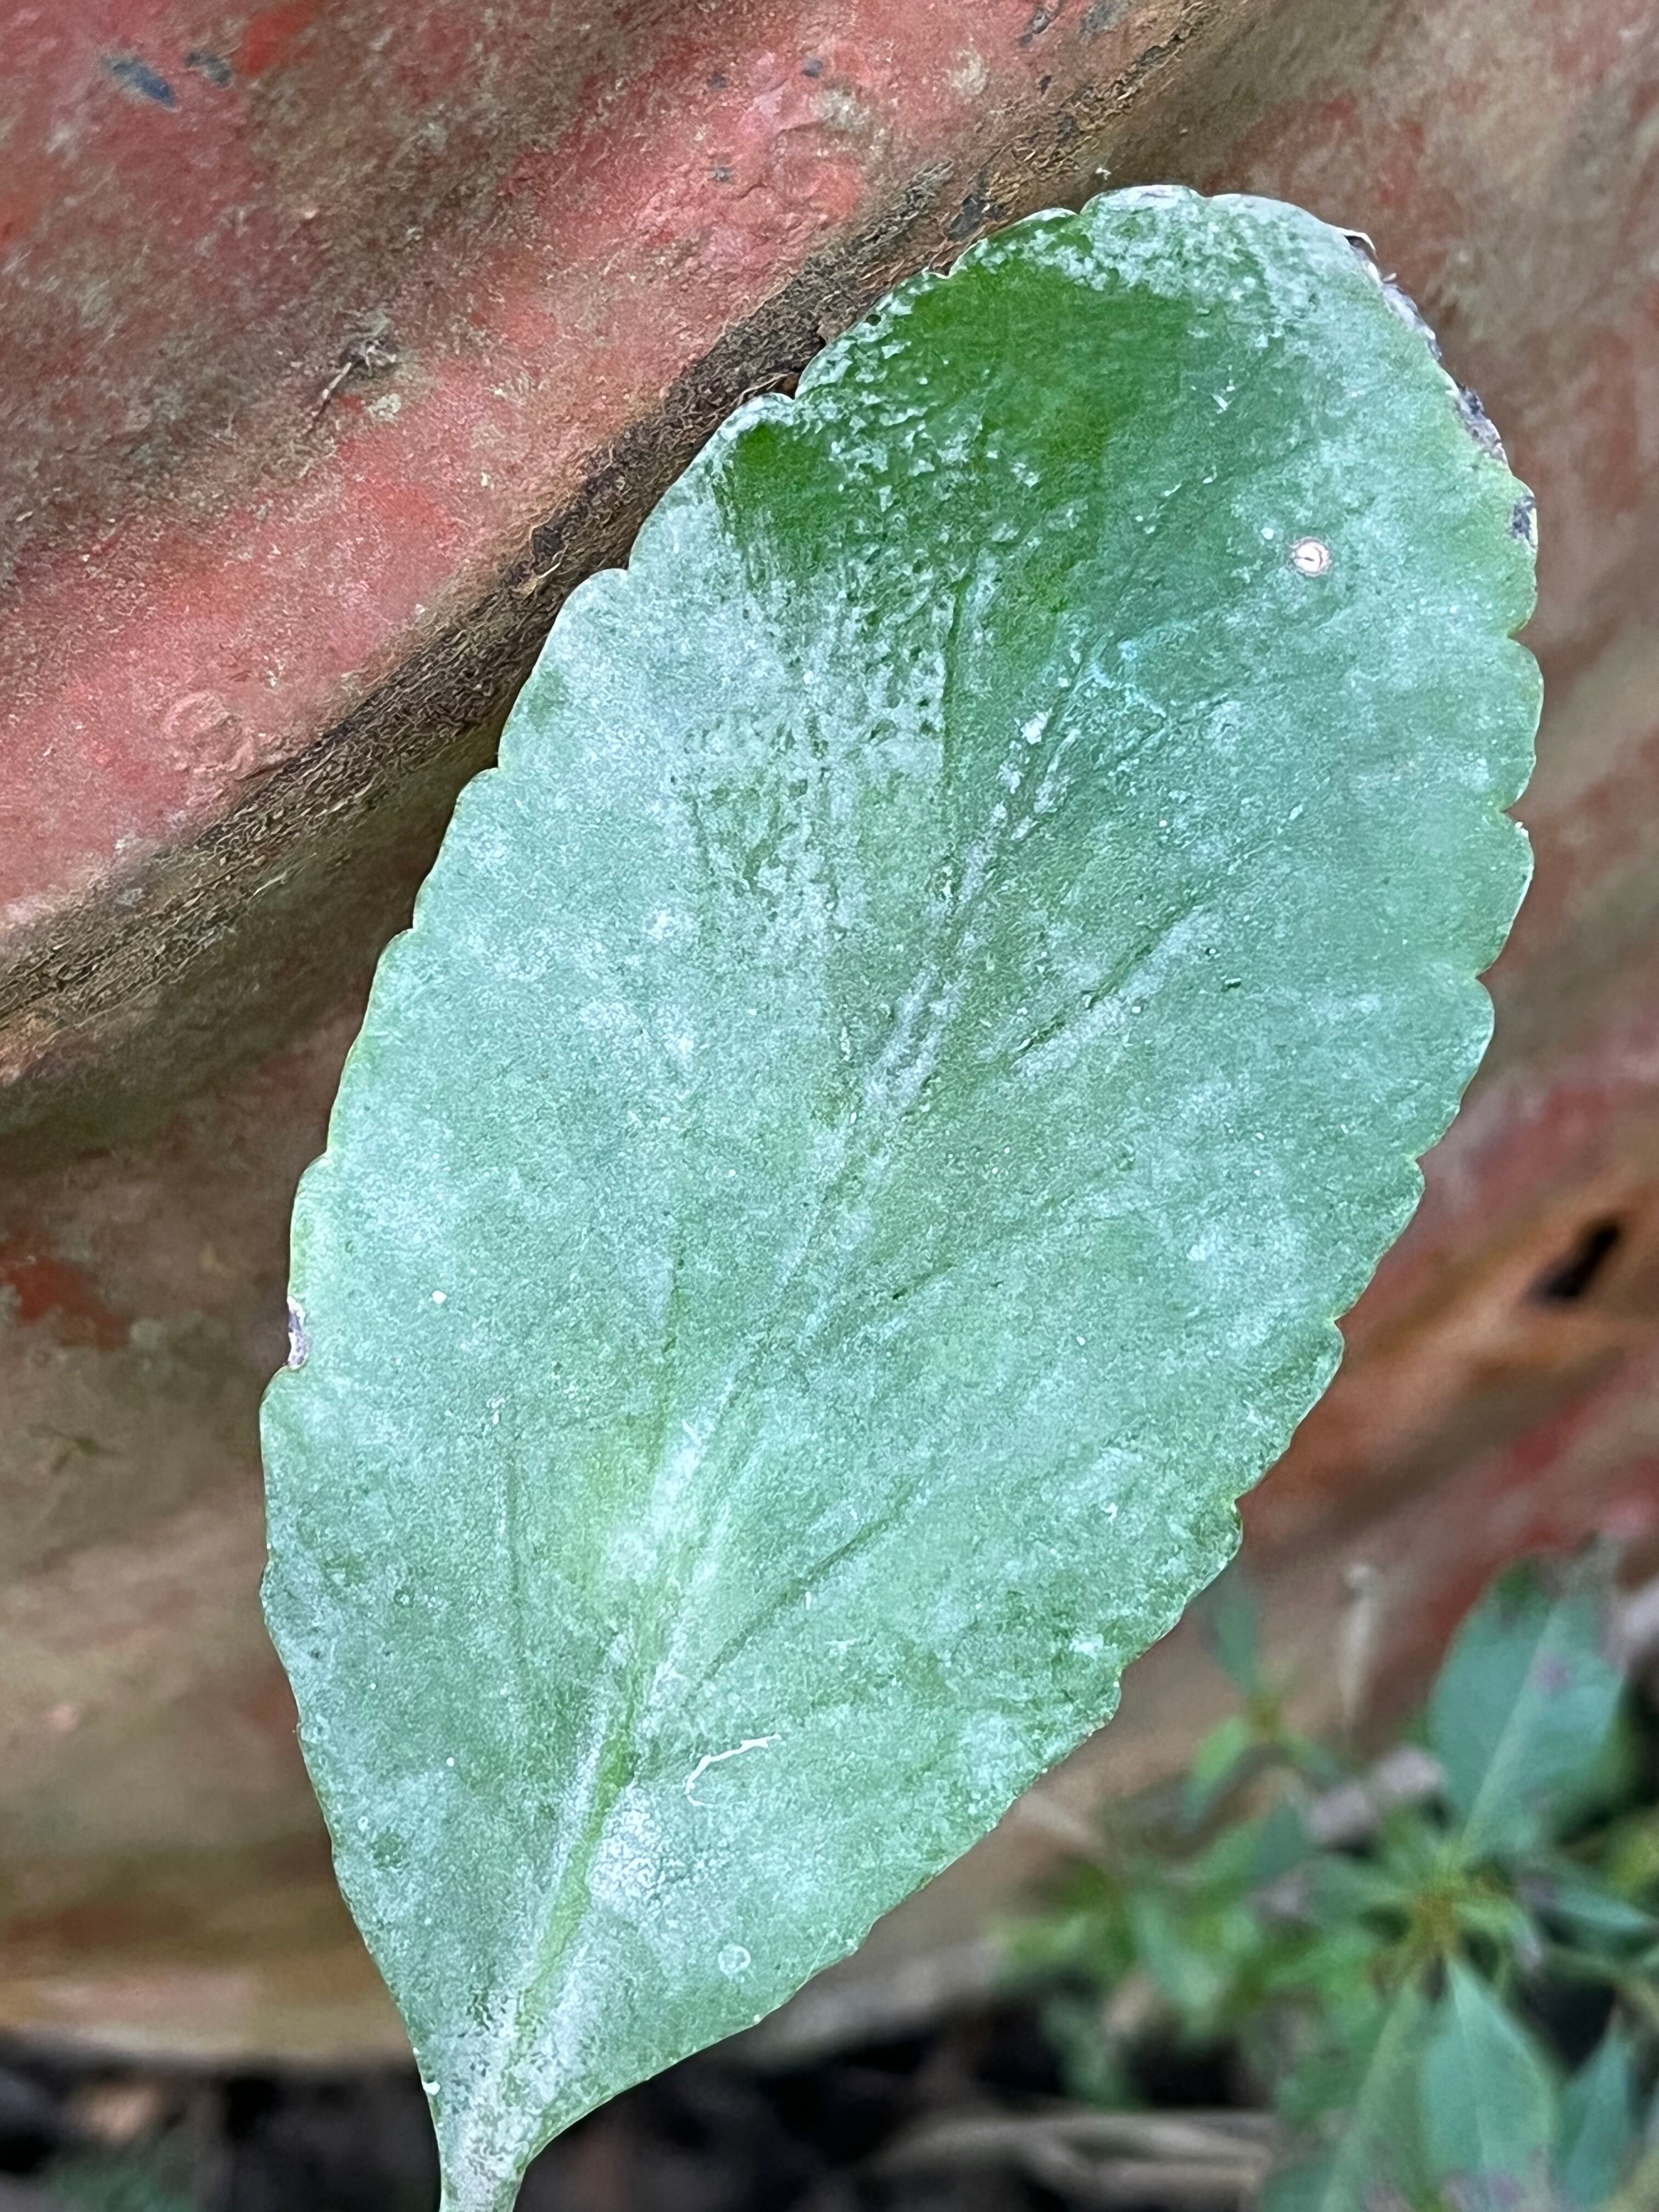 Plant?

pathorkuci
